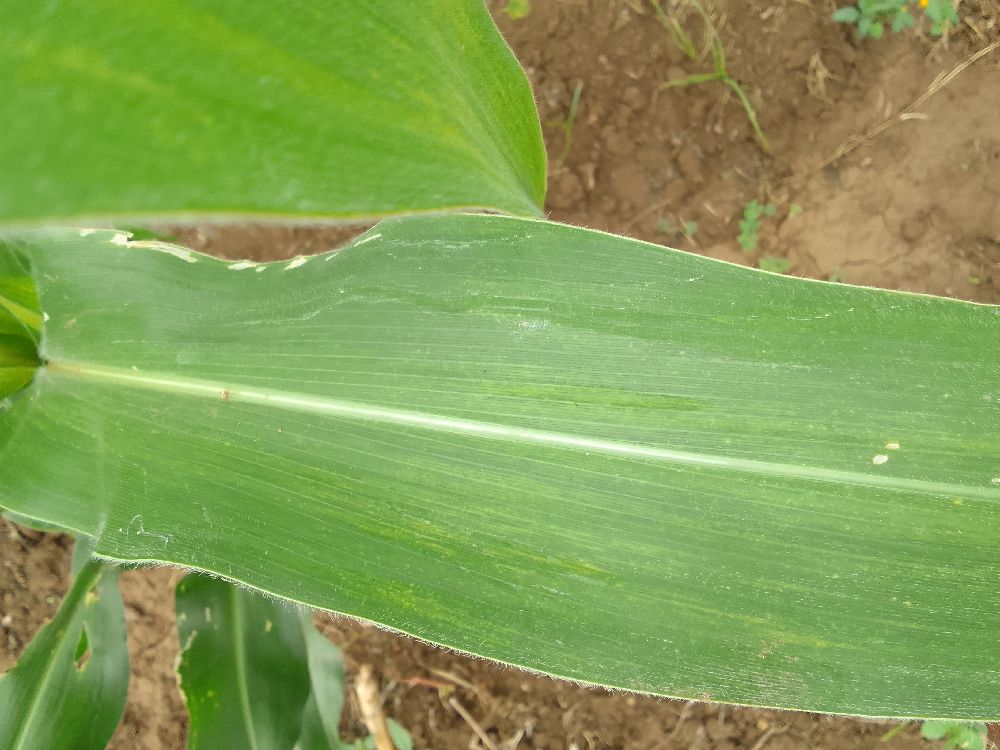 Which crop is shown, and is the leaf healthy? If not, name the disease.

maize, maize lethal necrosis
